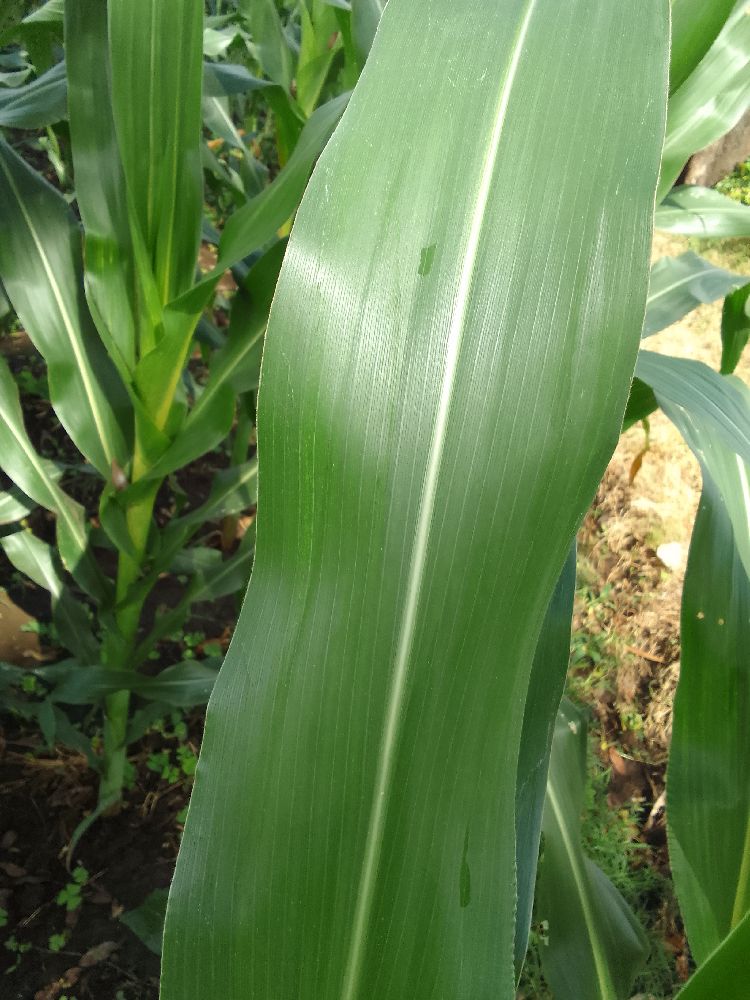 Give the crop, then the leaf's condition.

maize, healthy
